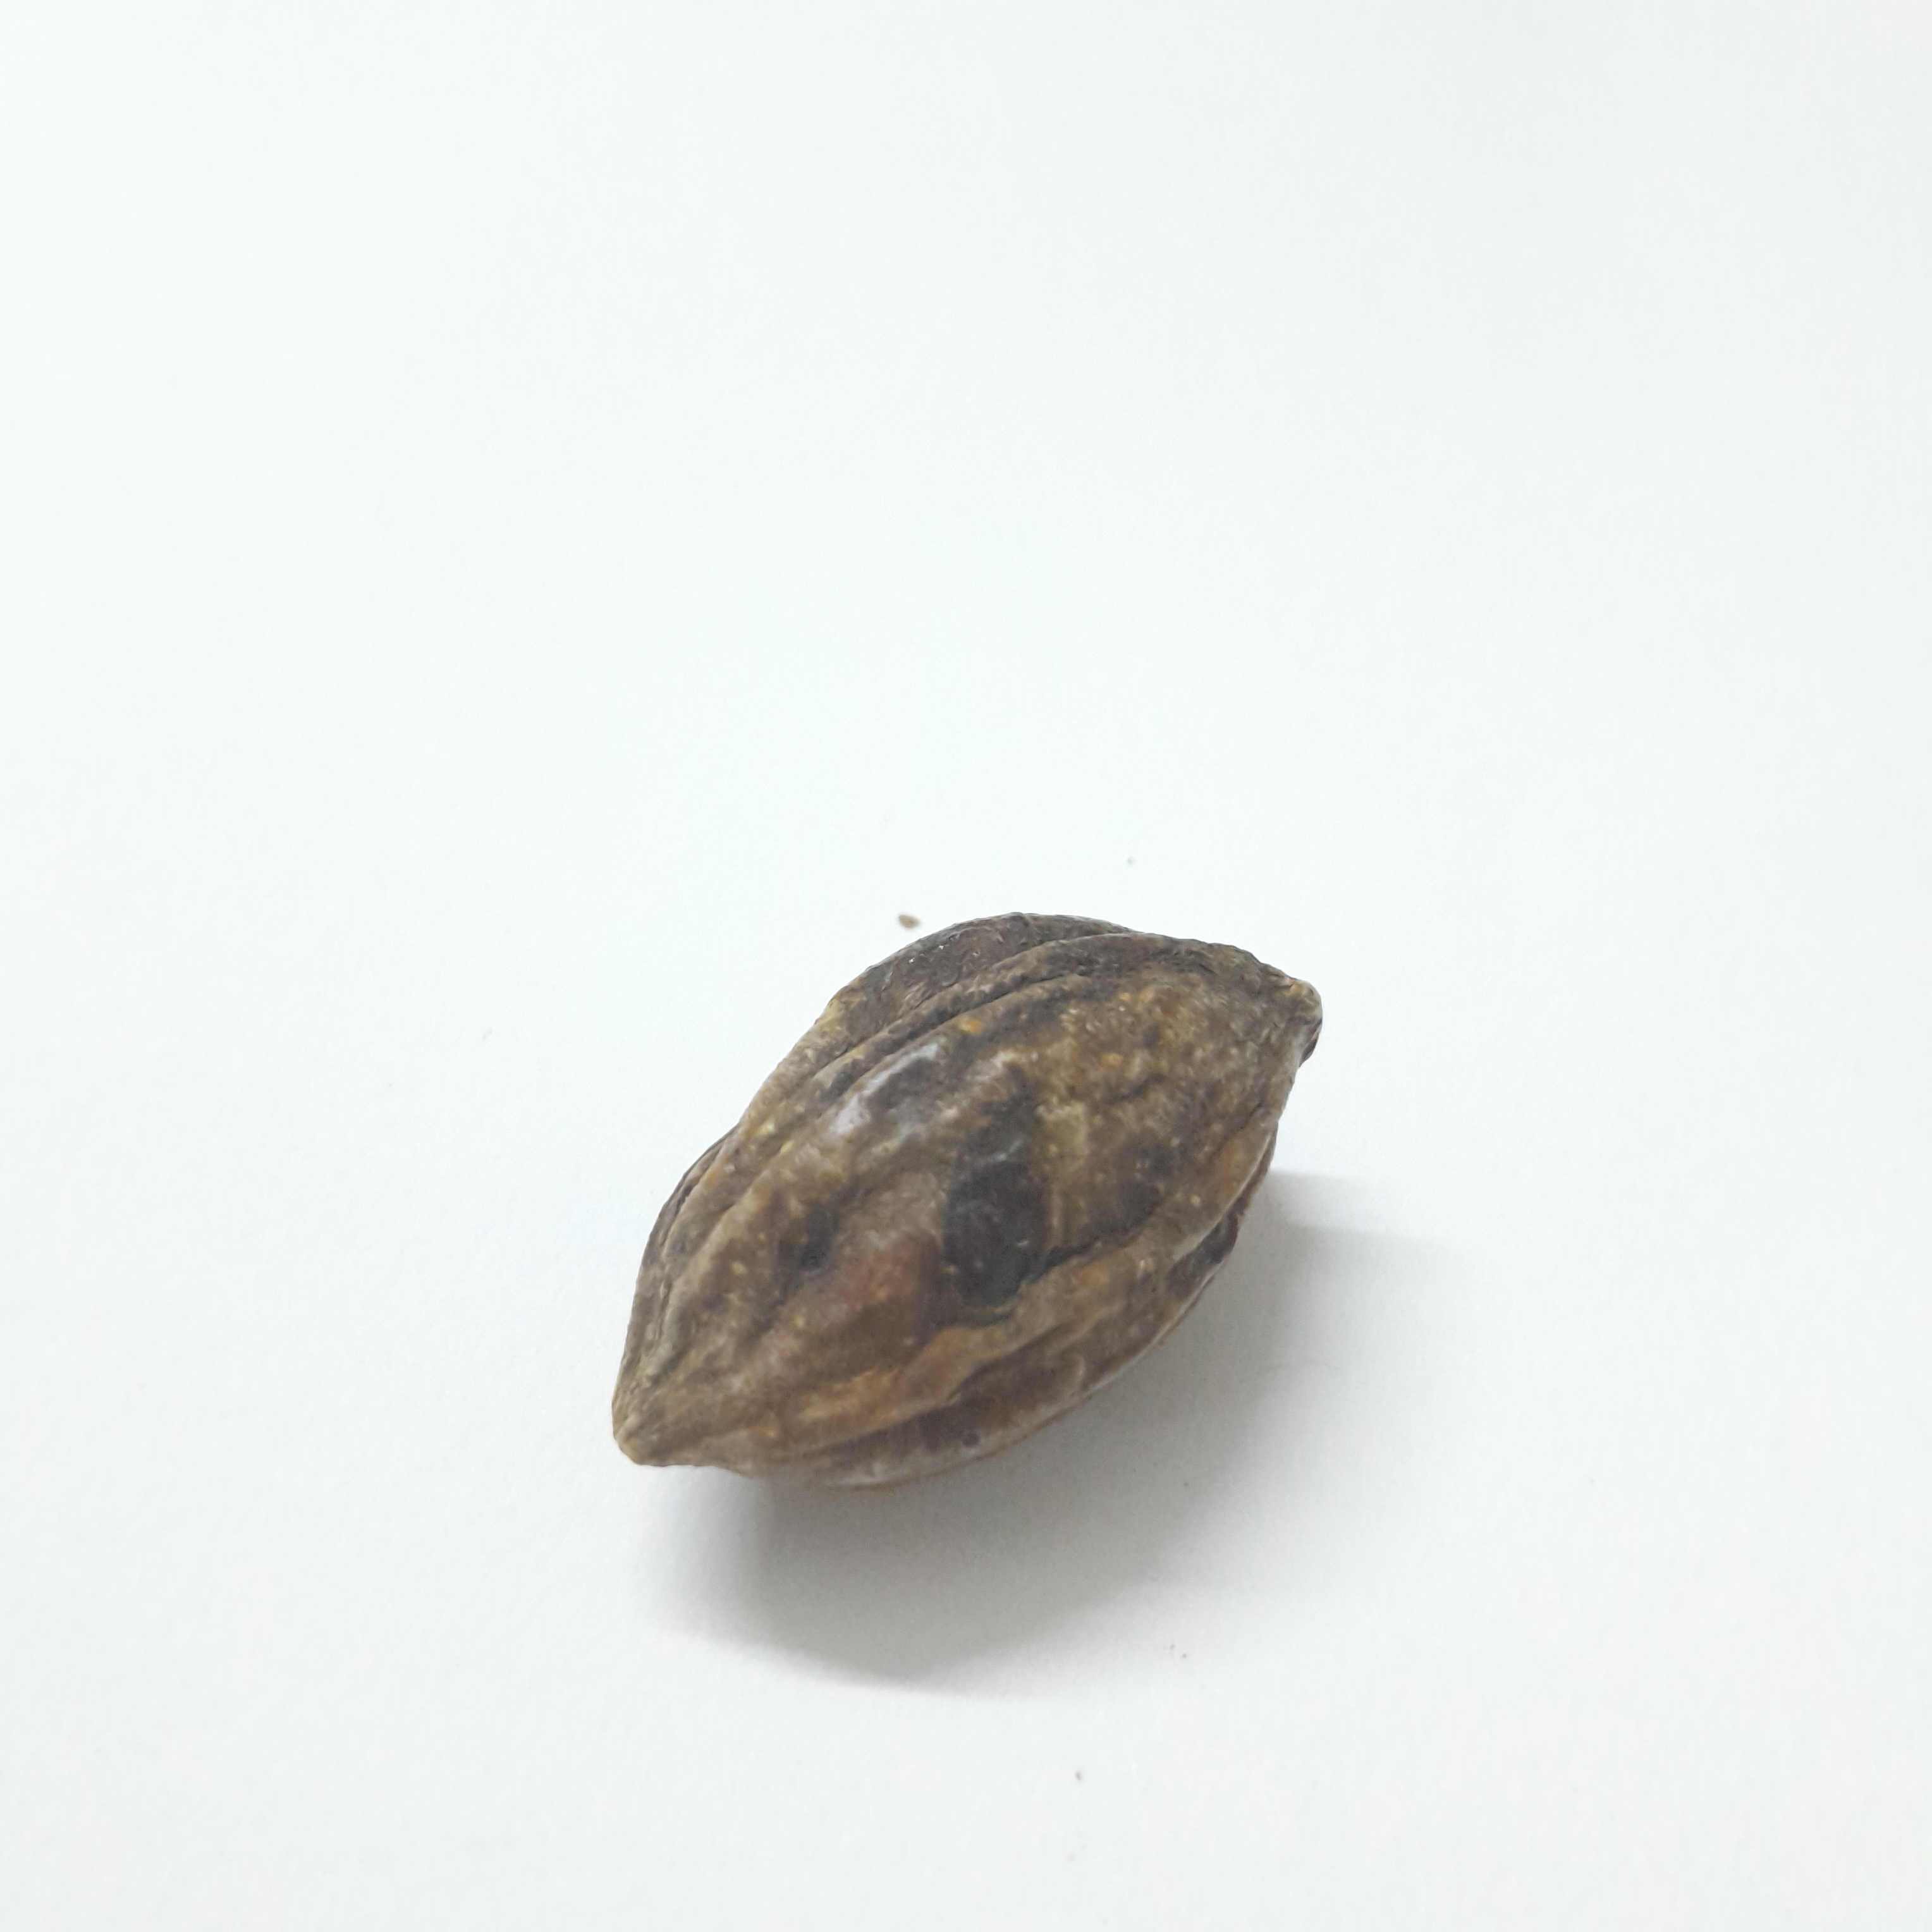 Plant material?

hirdaa
